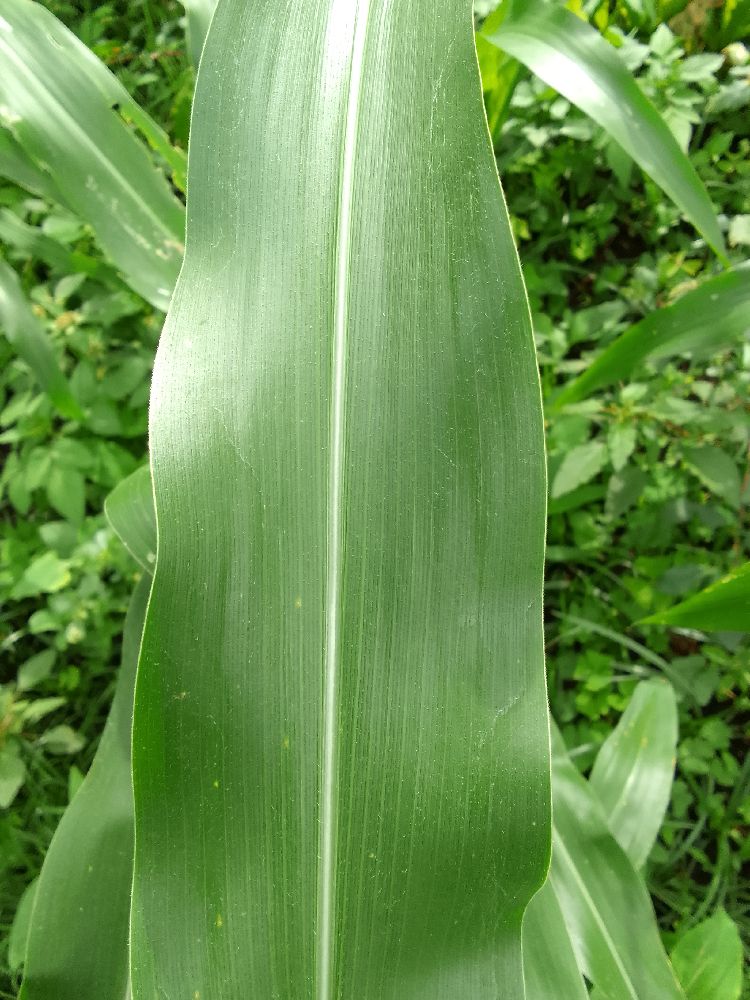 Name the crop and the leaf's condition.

maize, healthy
